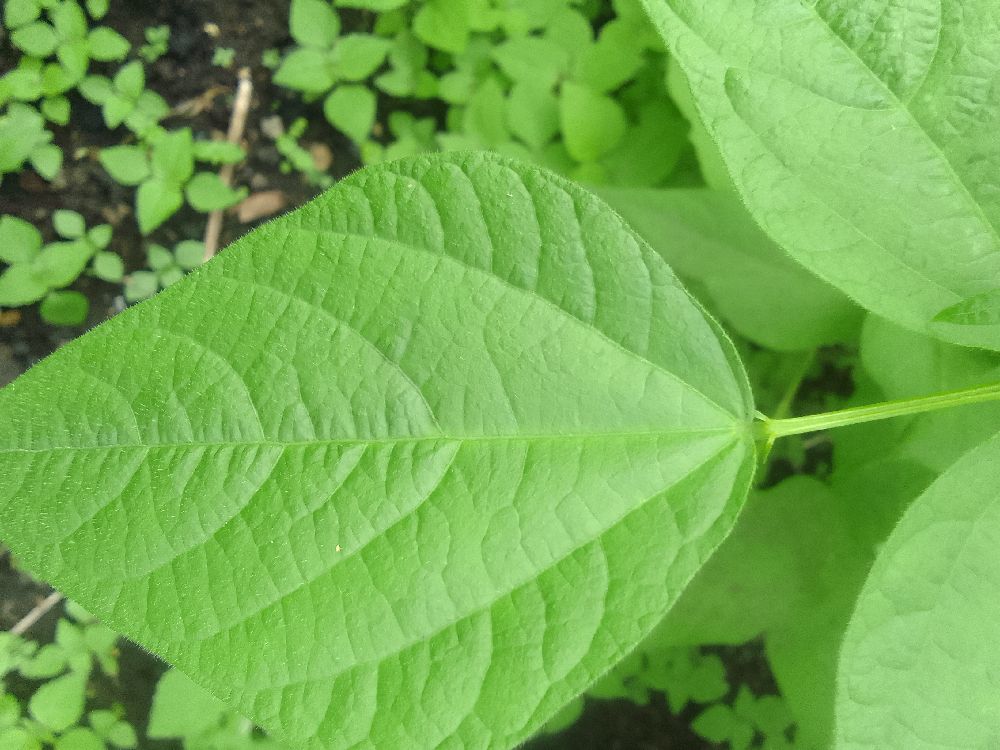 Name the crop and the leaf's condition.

common bean, healthy
